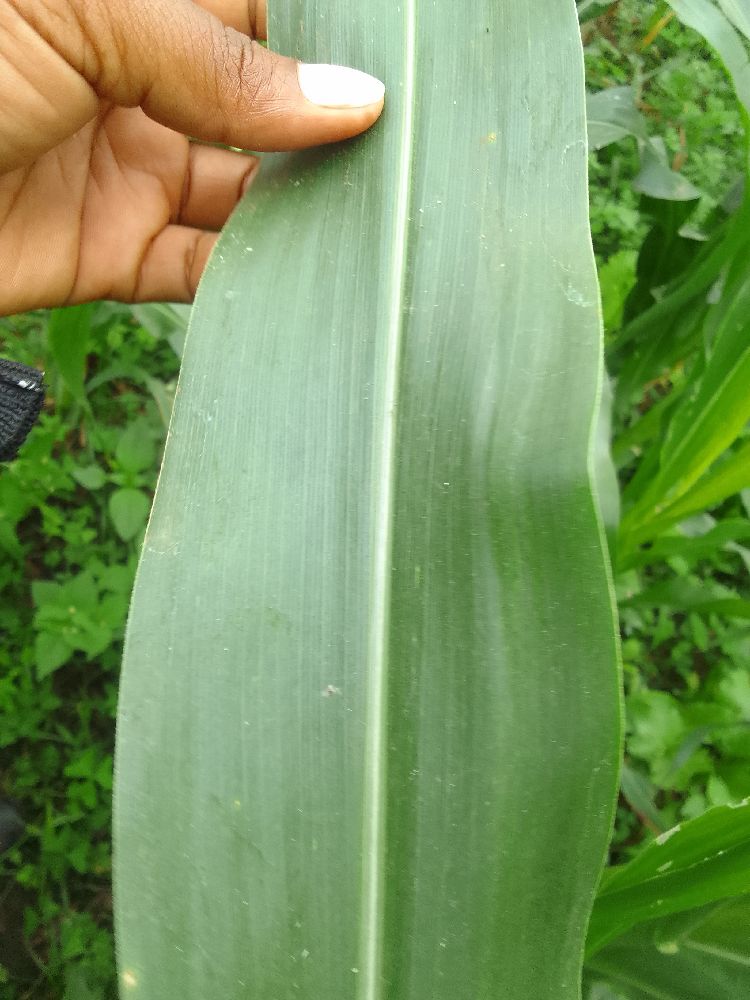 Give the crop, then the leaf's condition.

maize, healthy
